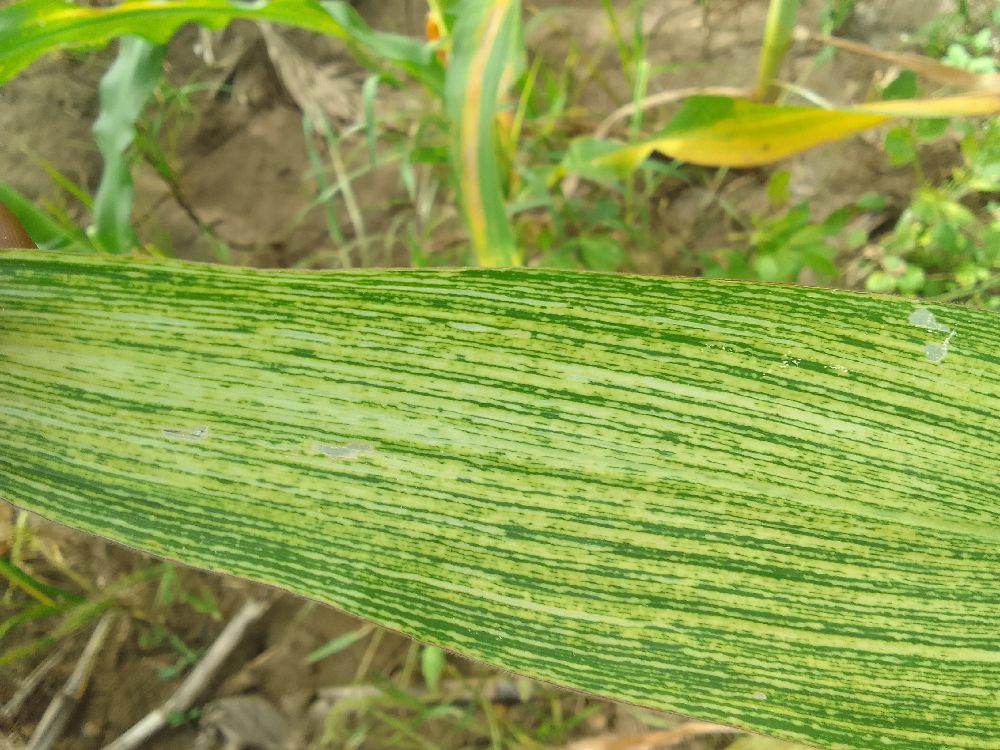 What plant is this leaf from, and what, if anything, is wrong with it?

maize, maize streak virus
